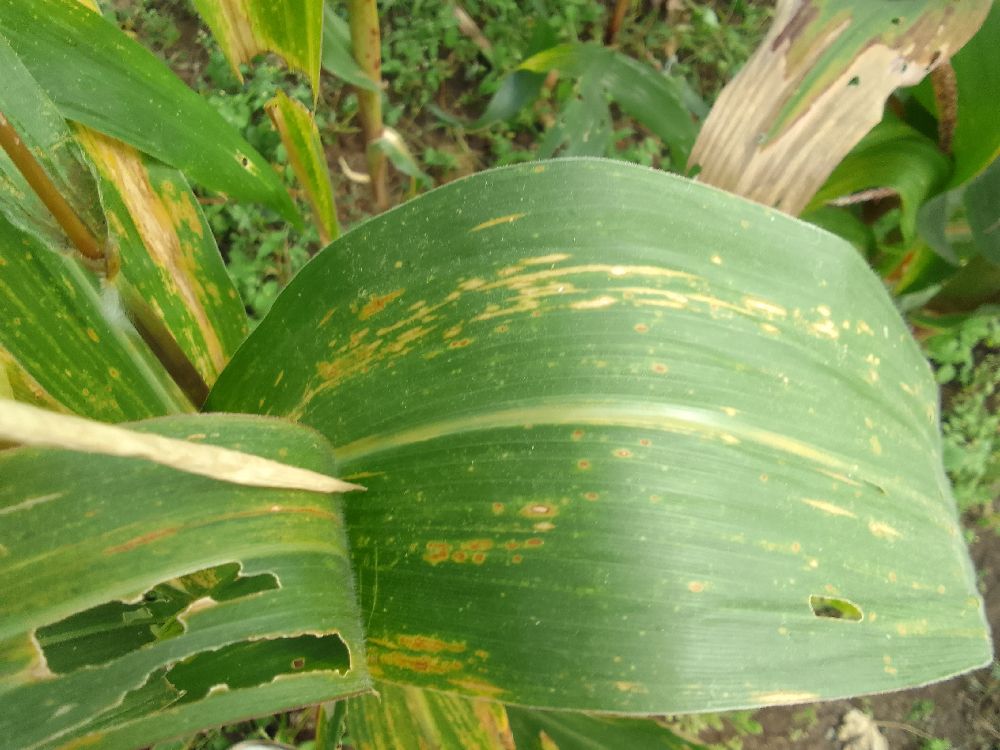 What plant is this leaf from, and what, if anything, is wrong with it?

maize, maize lethal necrosis
